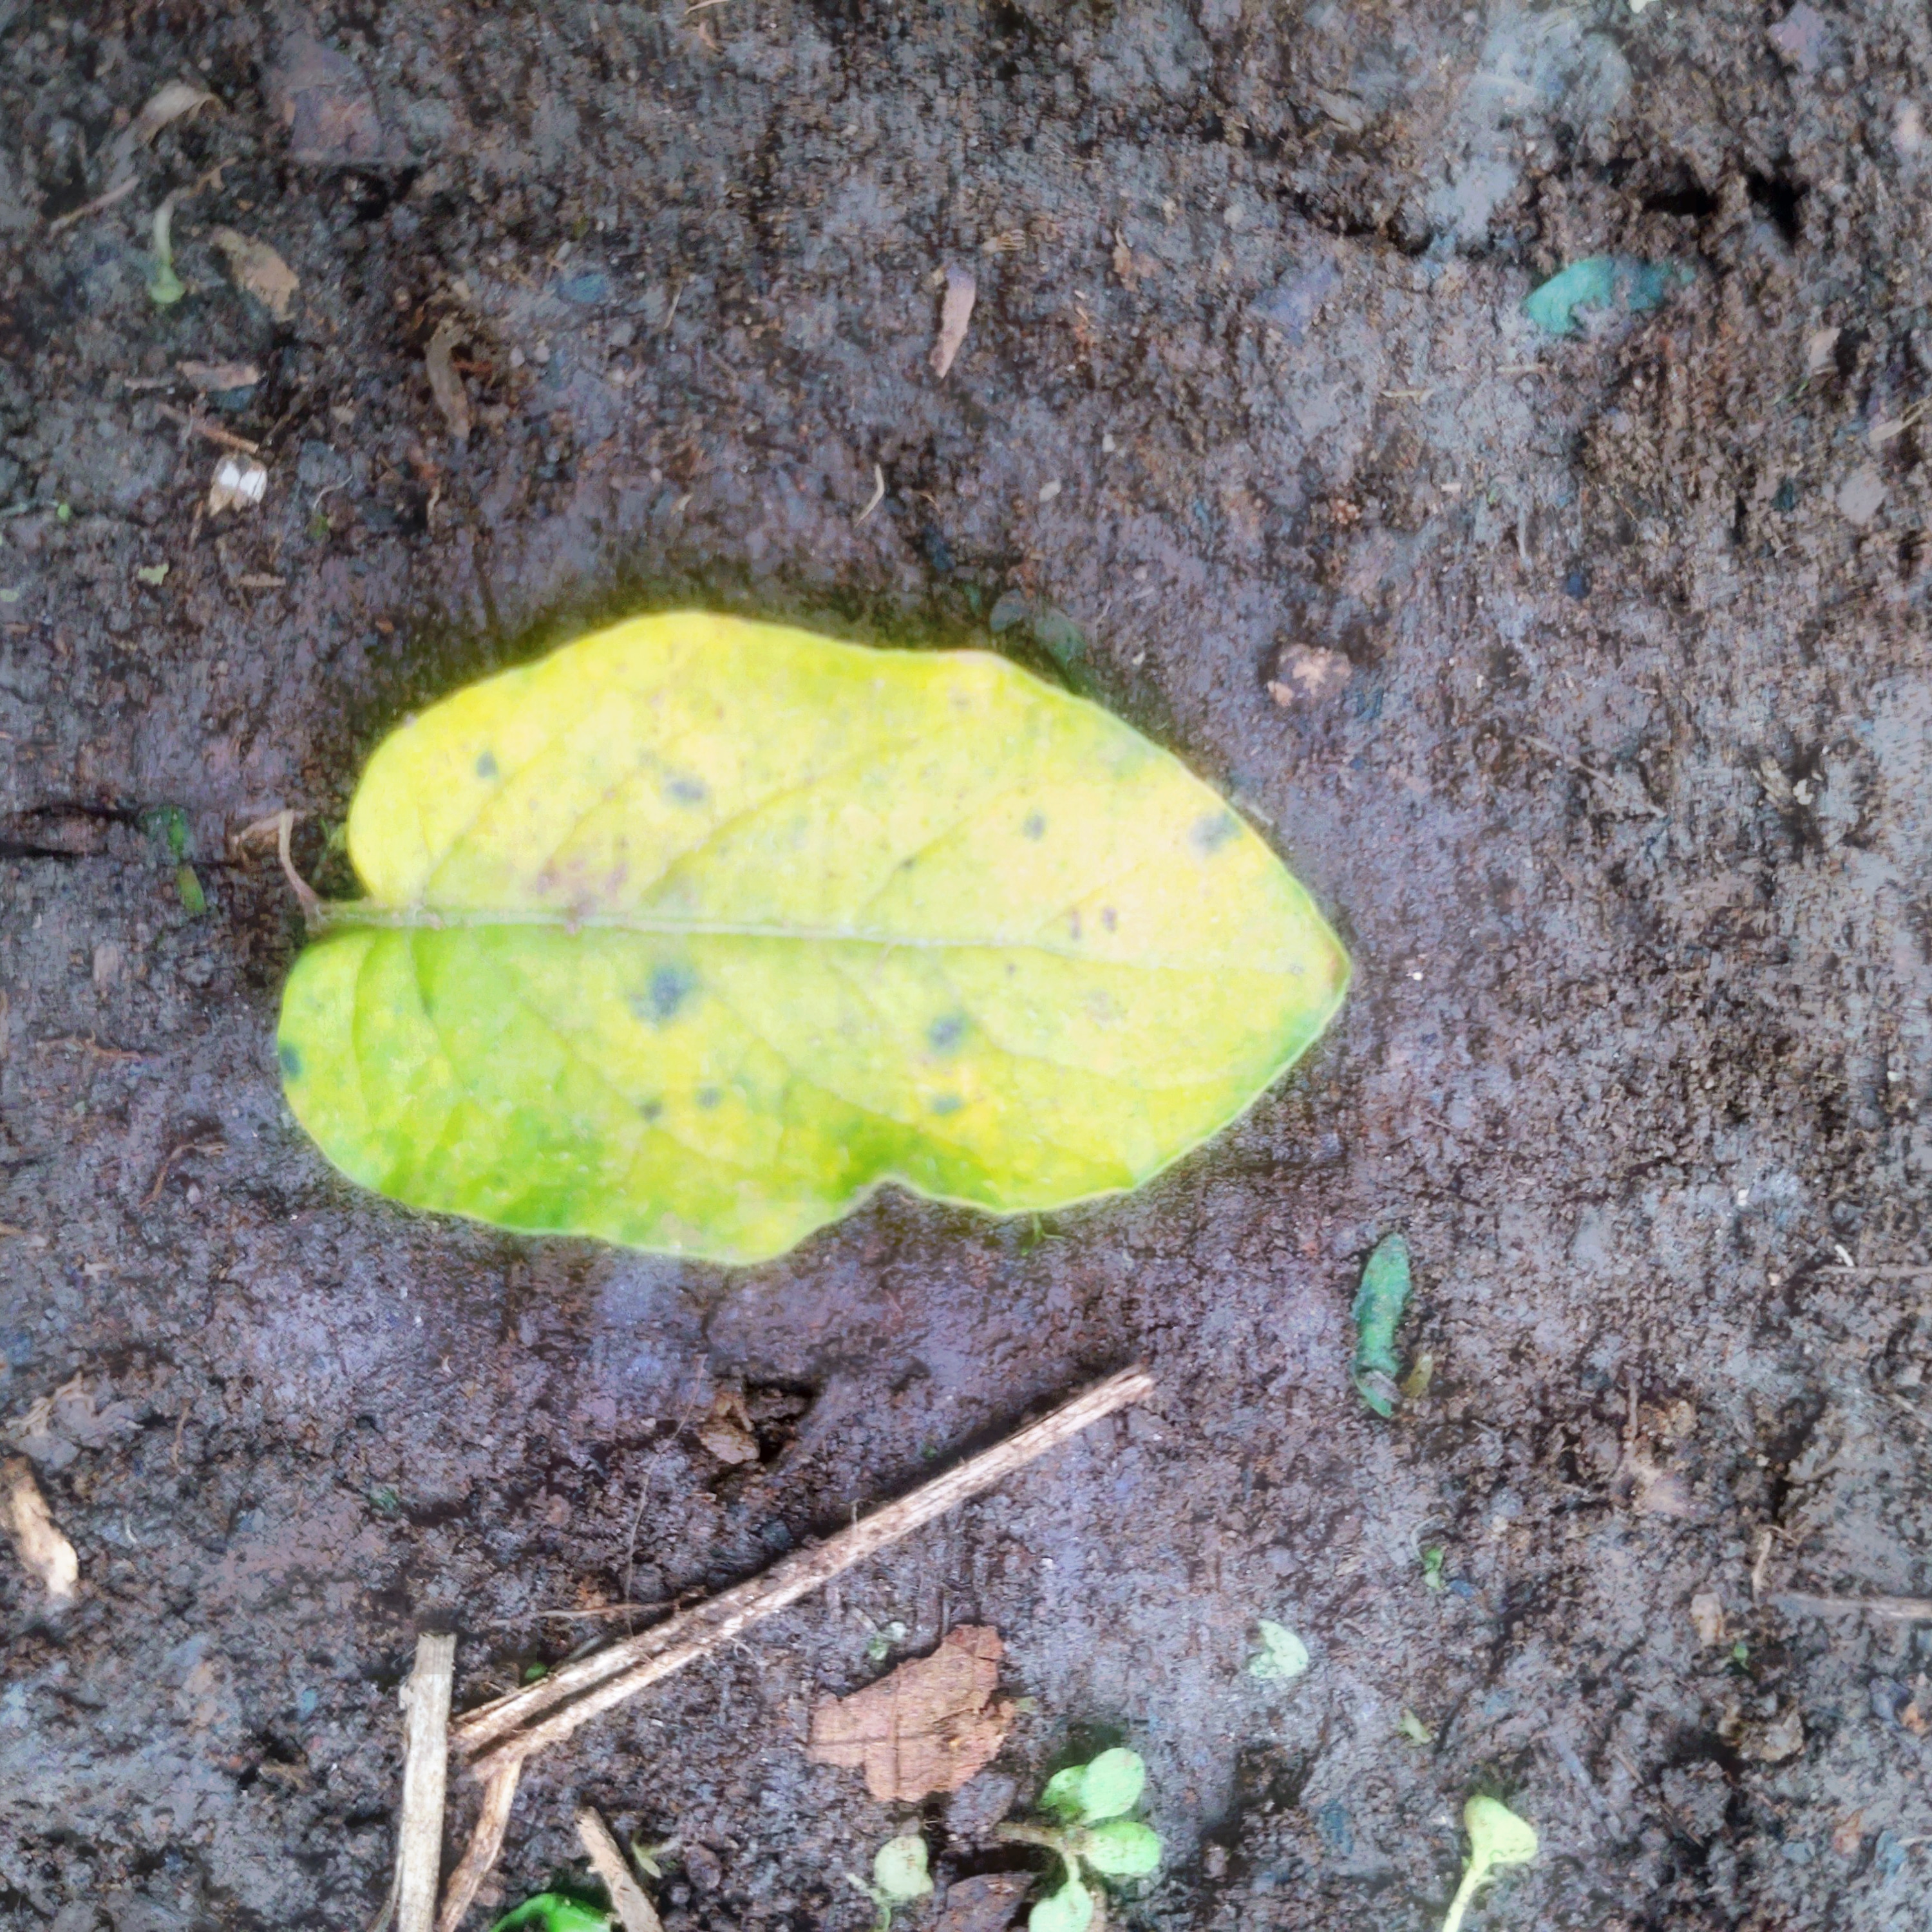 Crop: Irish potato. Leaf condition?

late blight
